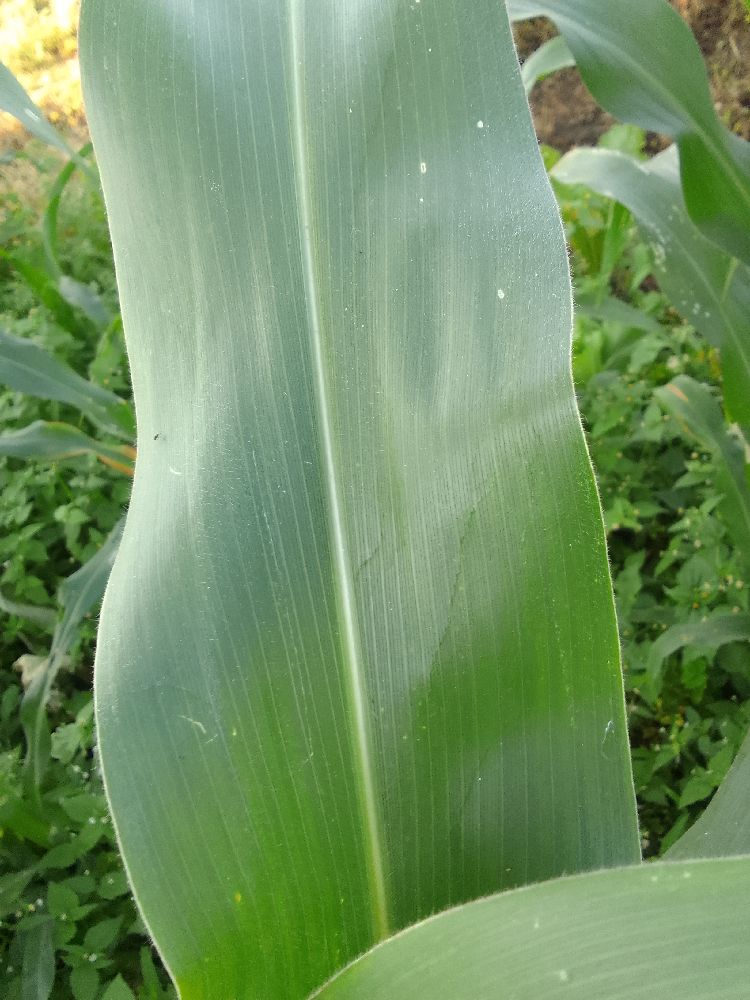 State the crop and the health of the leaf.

maize, healthy
